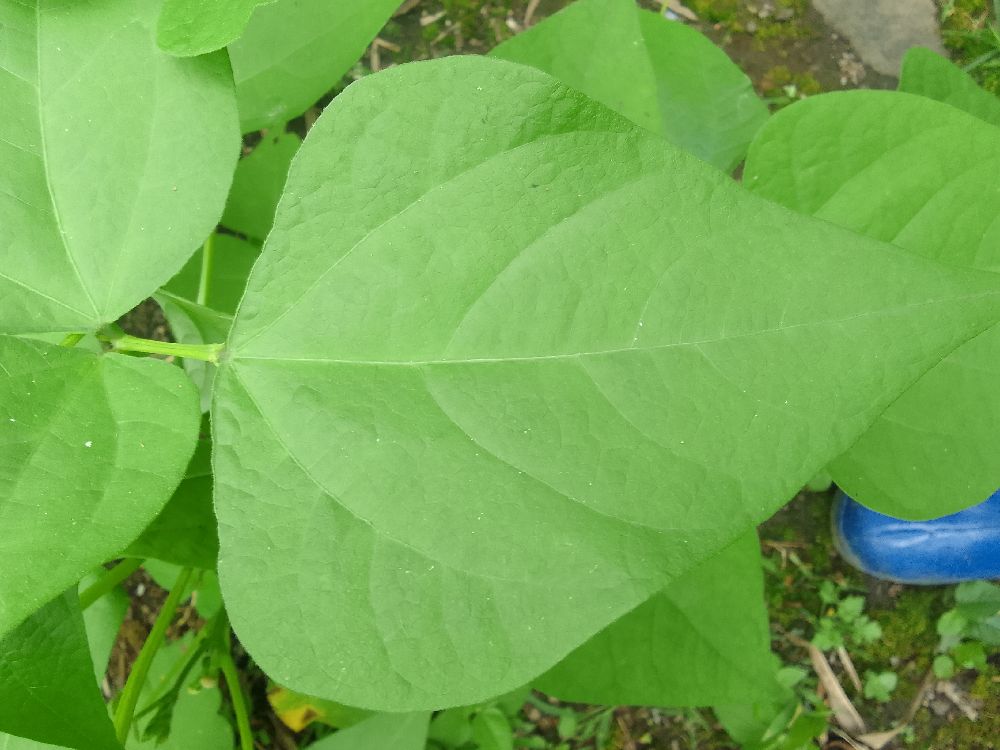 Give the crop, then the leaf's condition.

common bean, healthy
